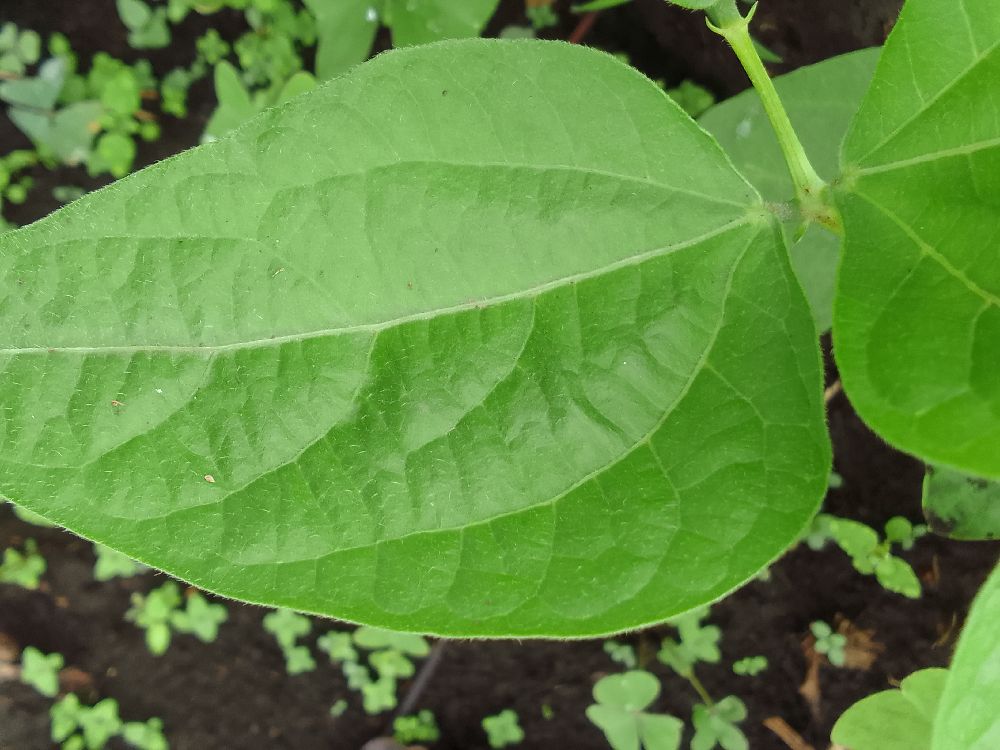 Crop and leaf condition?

common bean, healthy
